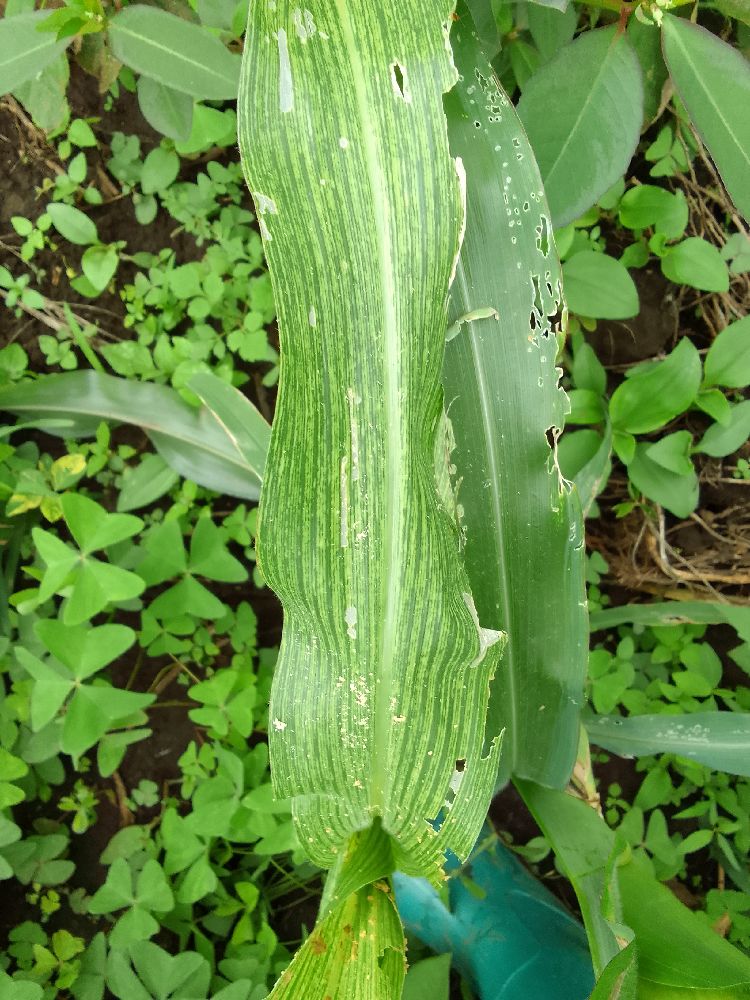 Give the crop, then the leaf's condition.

maize, maize streak virus
